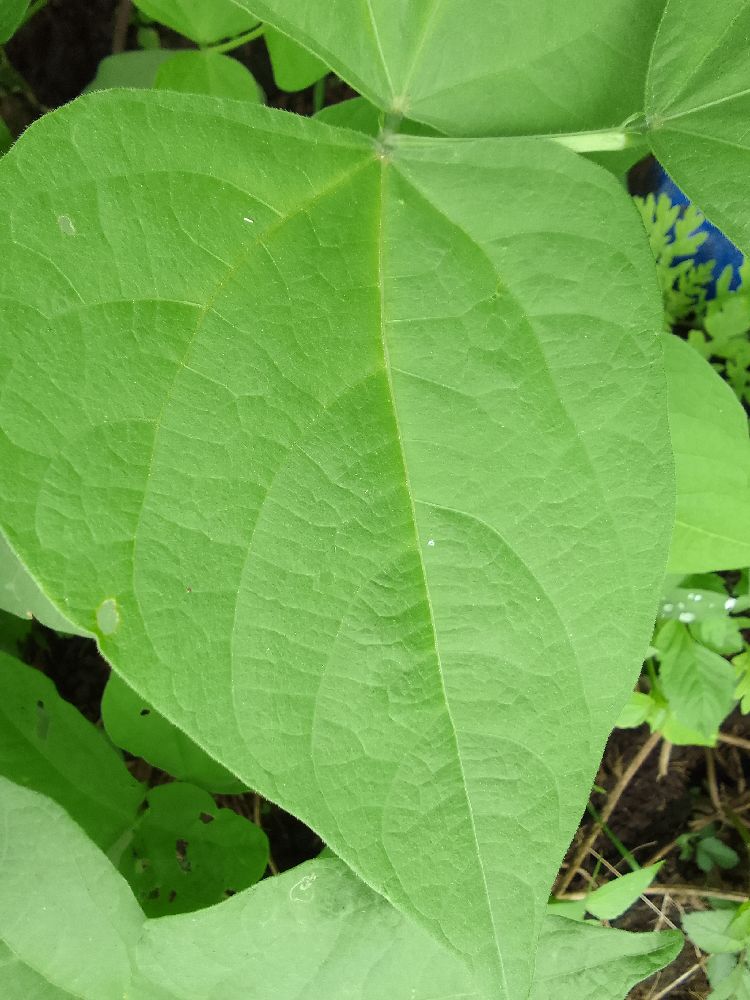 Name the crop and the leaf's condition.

common bean, healthy
